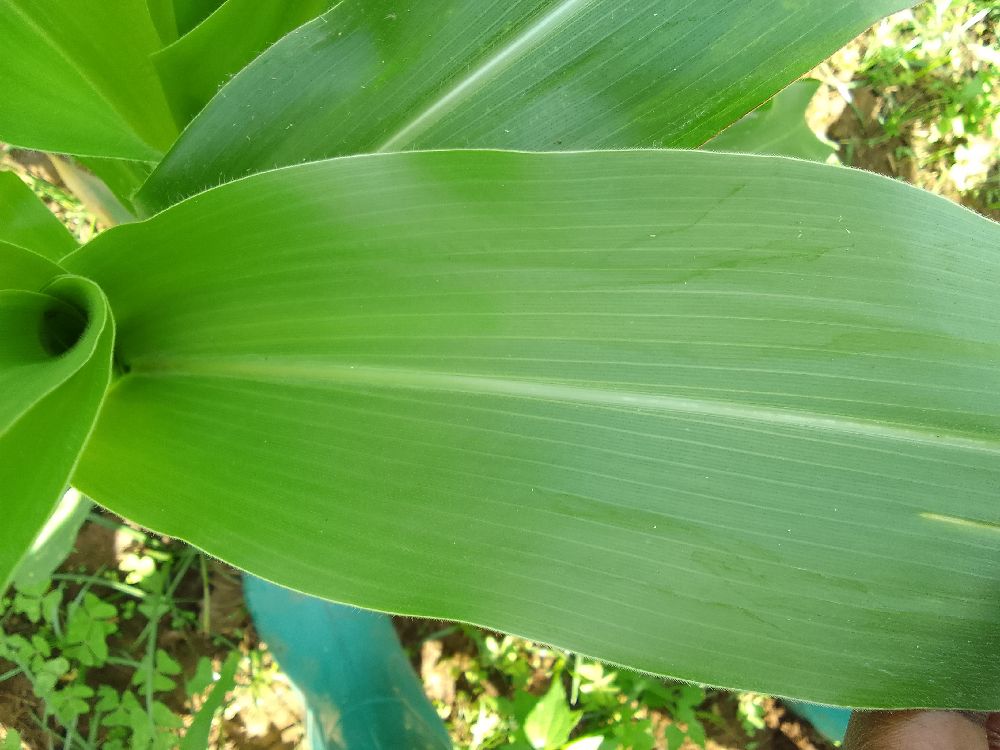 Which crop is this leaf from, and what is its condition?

maize, healthy
